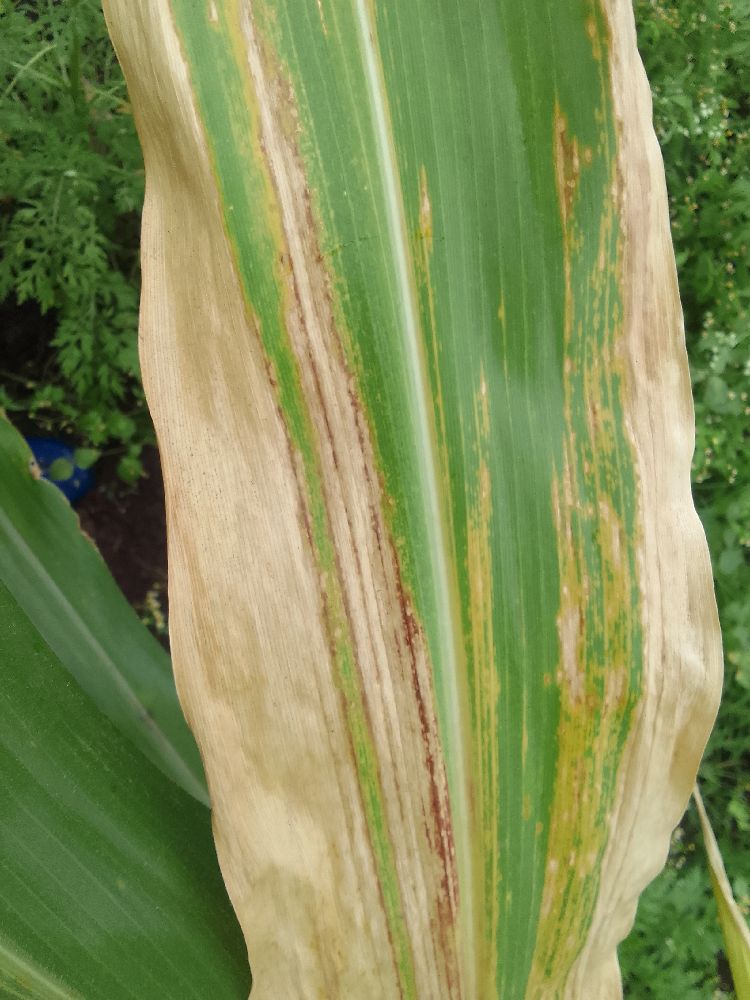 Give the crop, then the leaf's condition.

maize, maize lethal necrosis
